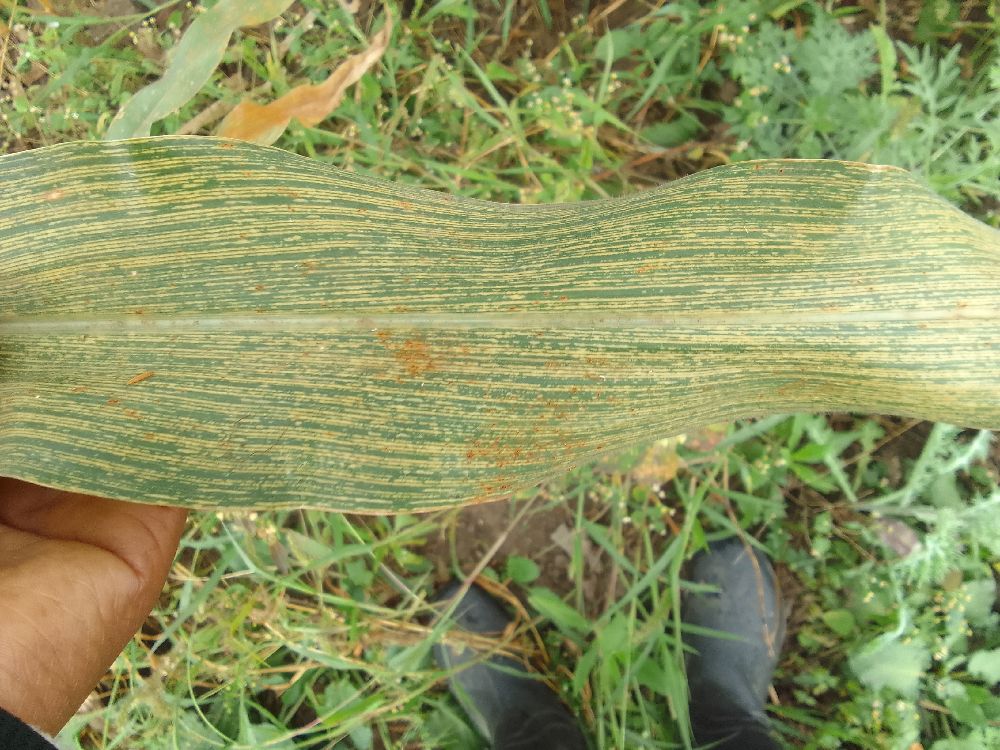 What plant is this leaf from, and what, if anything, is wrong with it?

maize, maize streak virus
